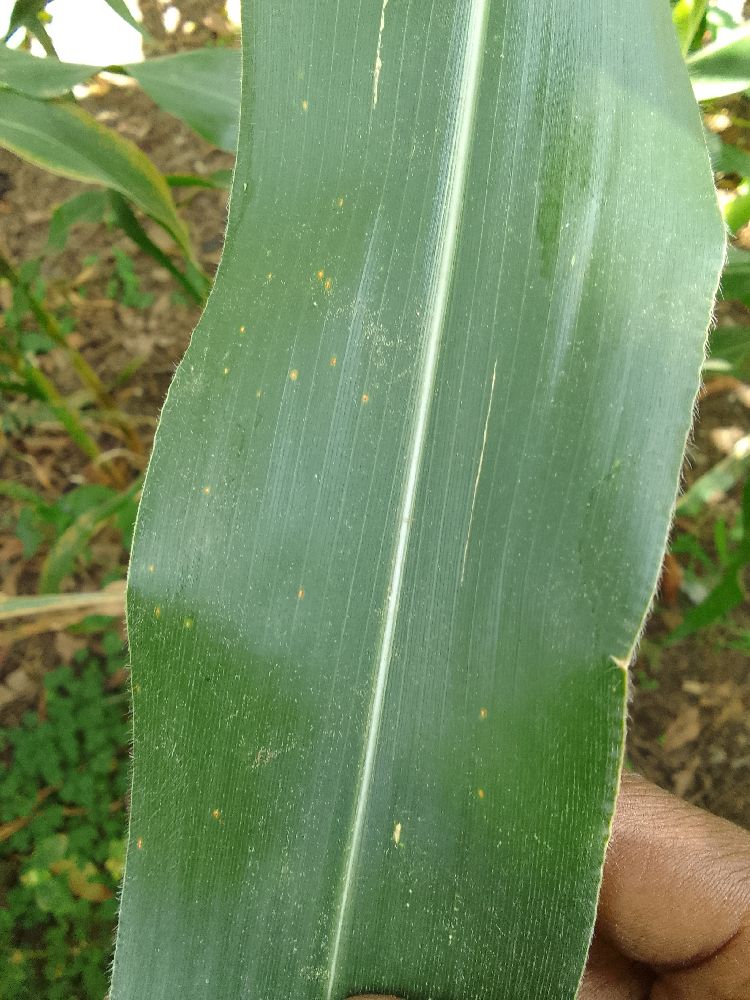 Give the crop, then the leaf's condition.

maize, healthy
